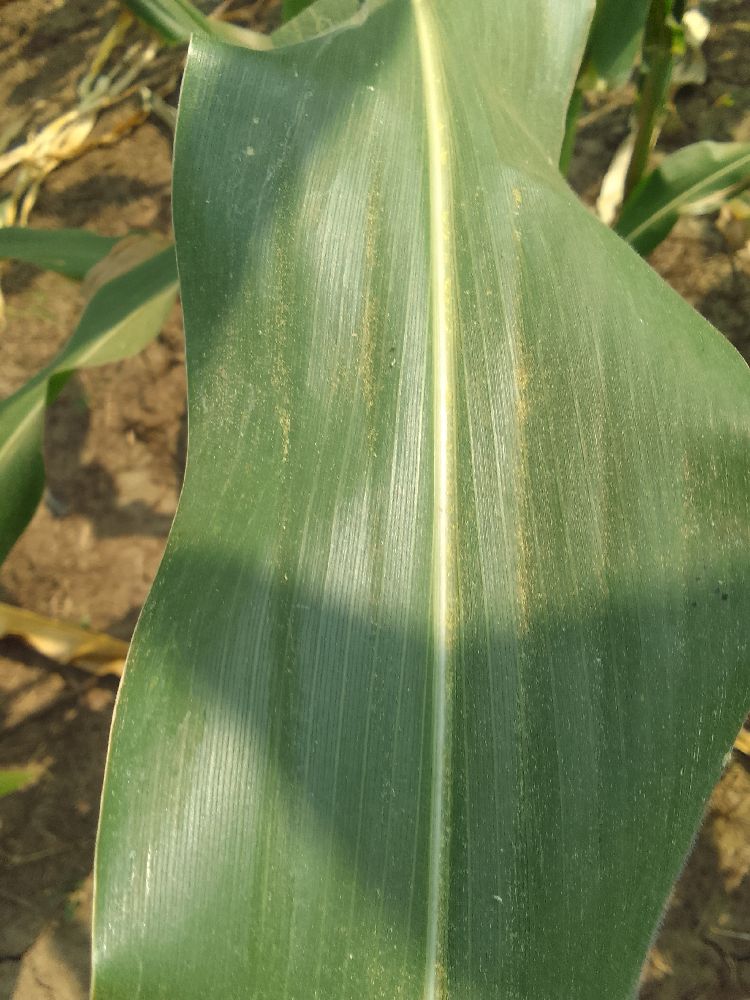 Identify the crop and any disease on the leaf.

maize, healthy
